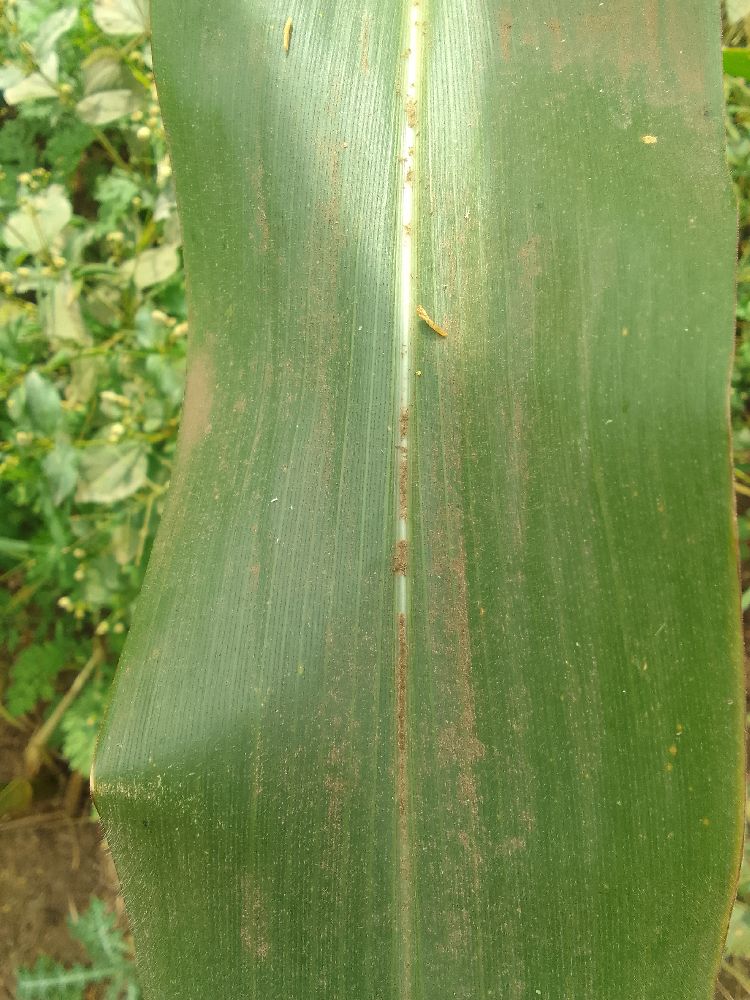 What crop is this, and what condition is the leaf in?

maize, healthy
